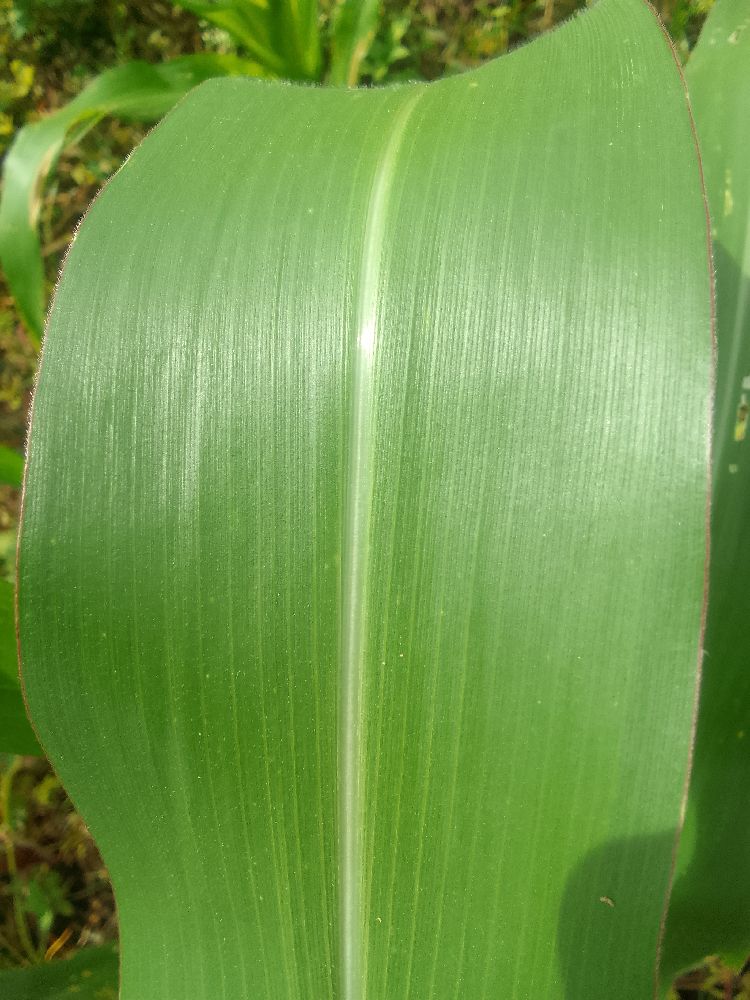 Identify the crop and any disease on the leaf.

maize, healthy
